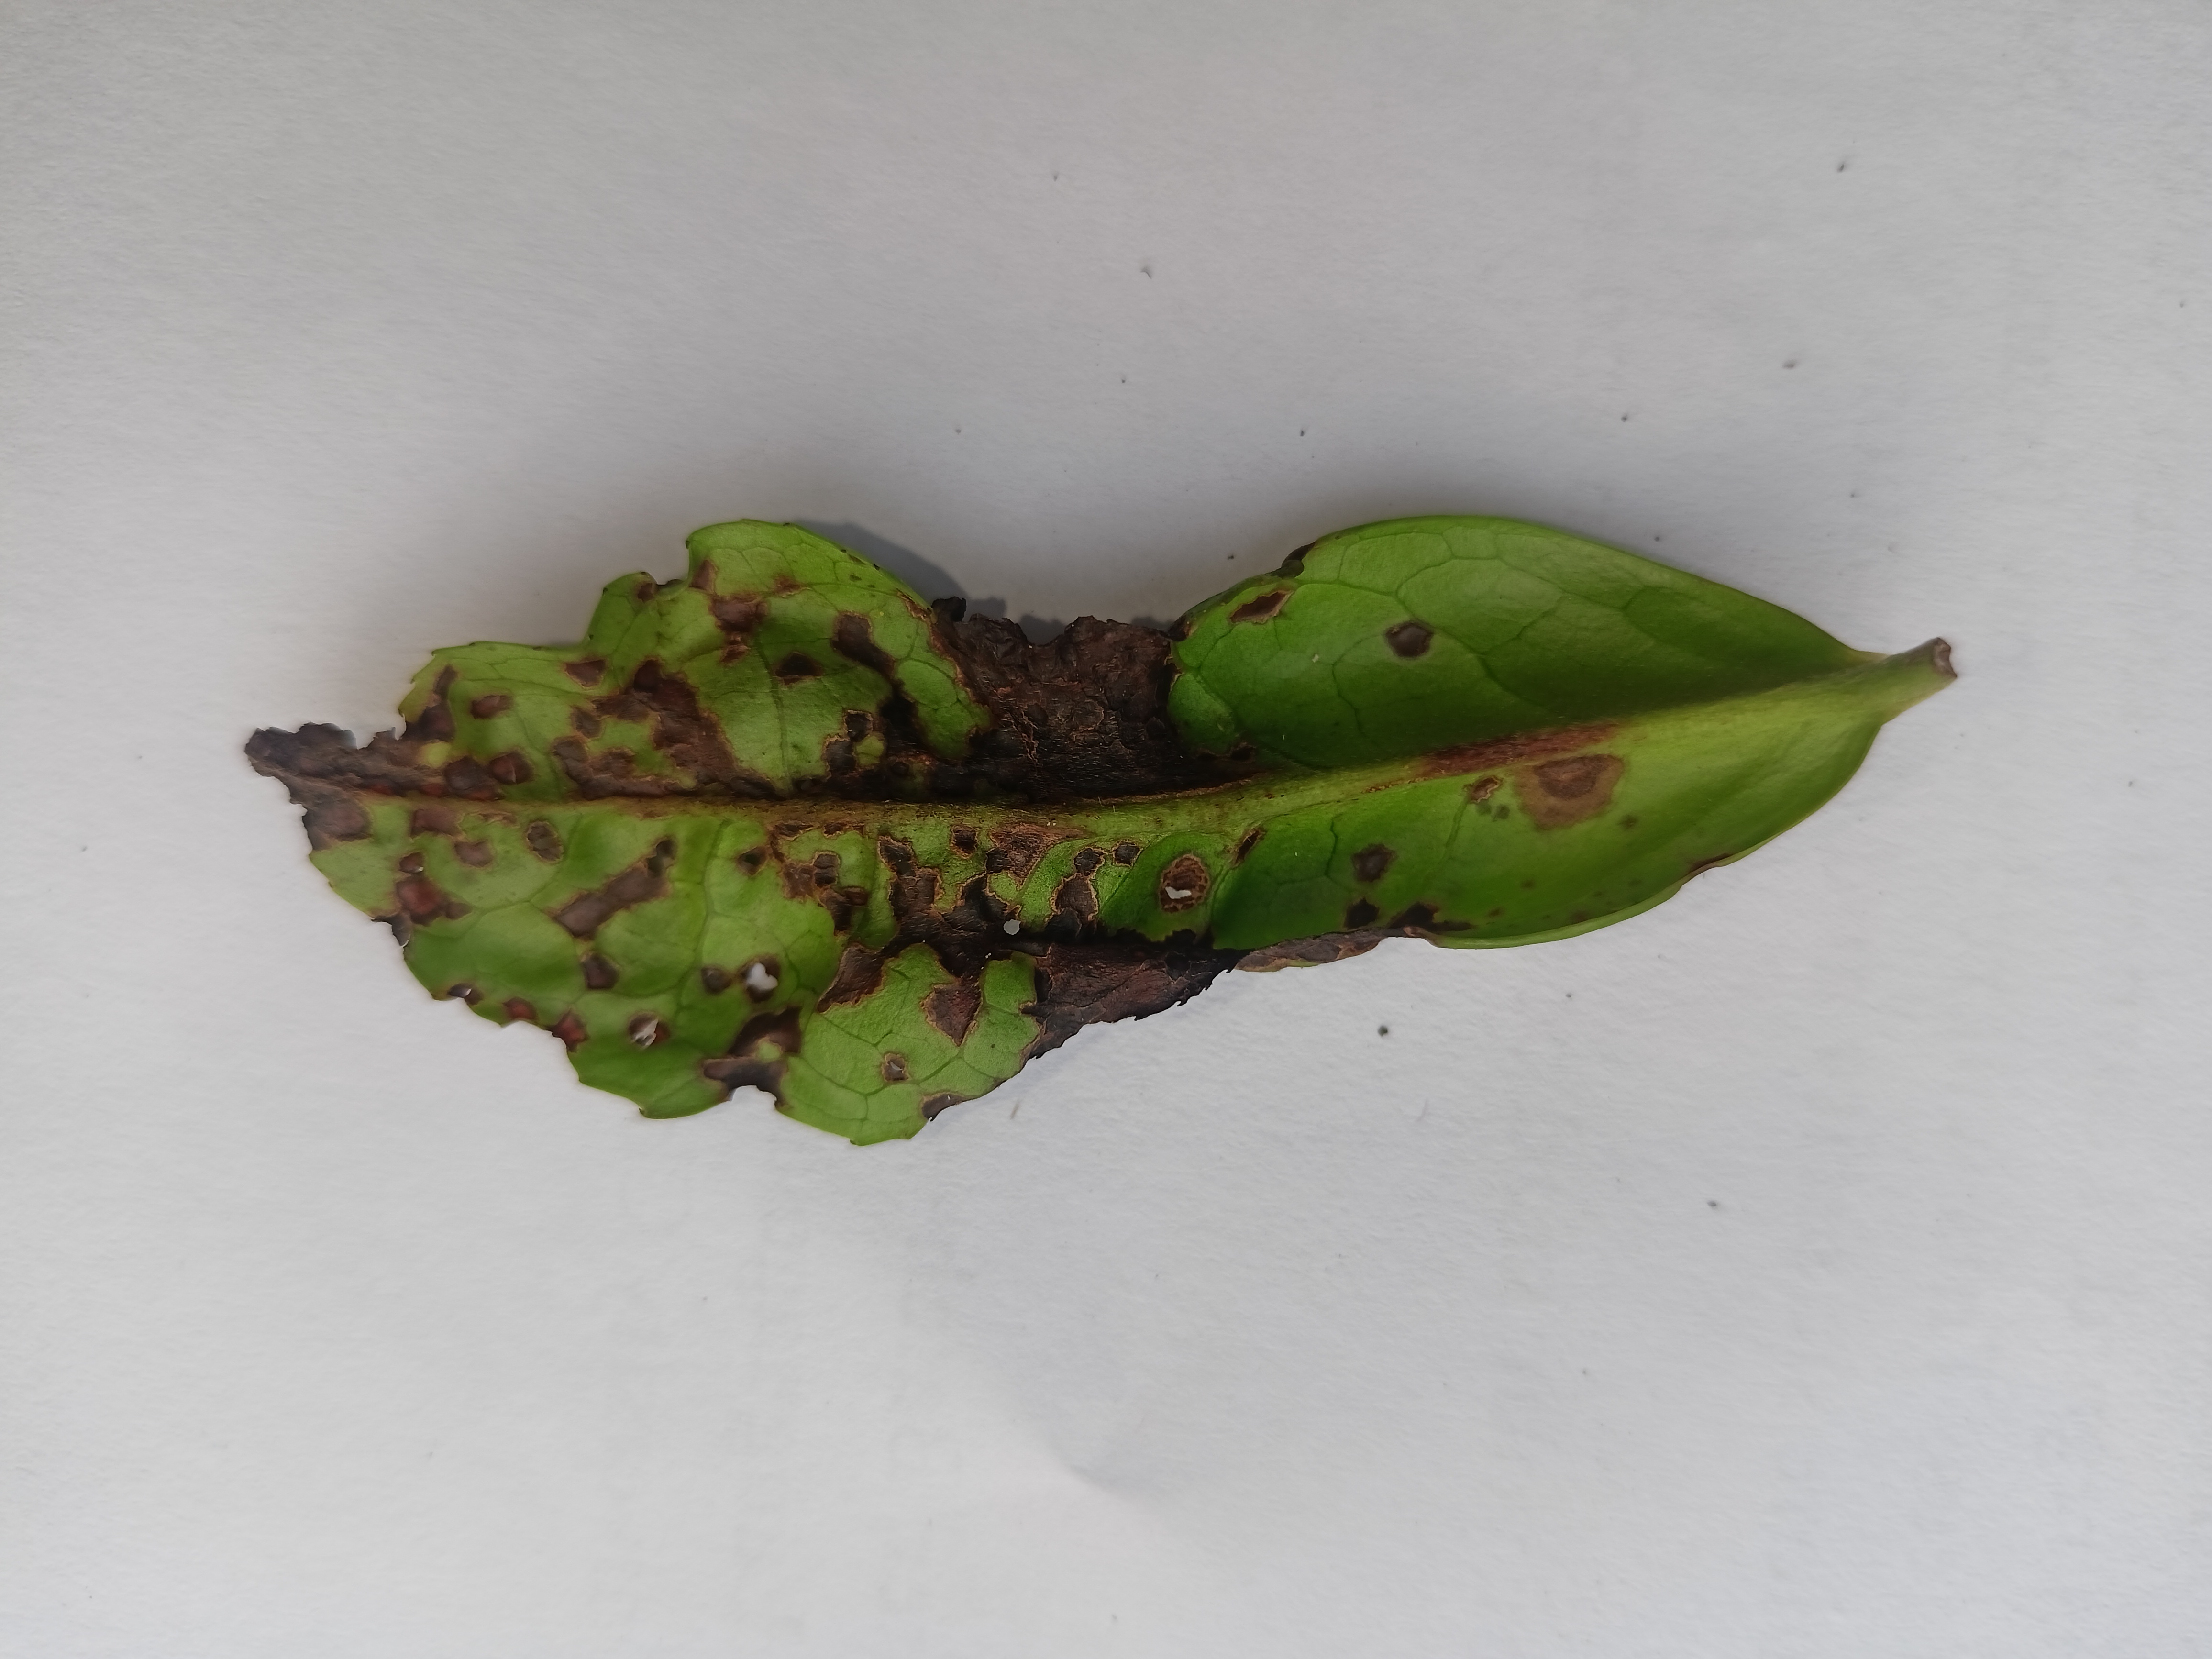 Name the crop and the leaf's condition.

tea, helopeltis
